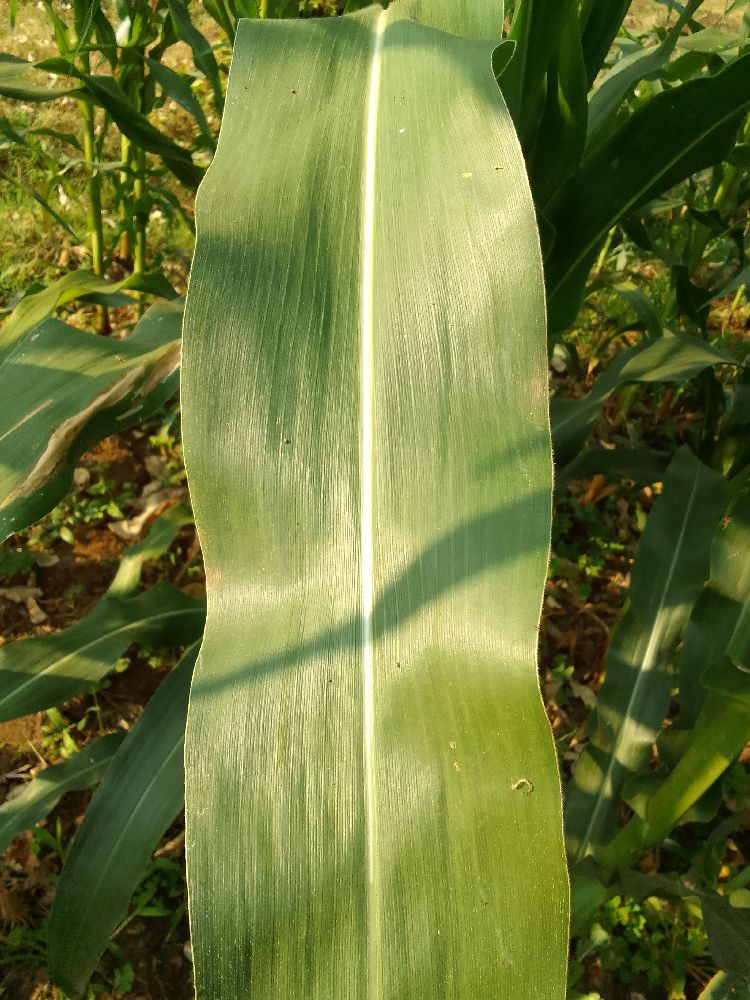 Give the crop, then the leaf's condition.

maize, healthy
